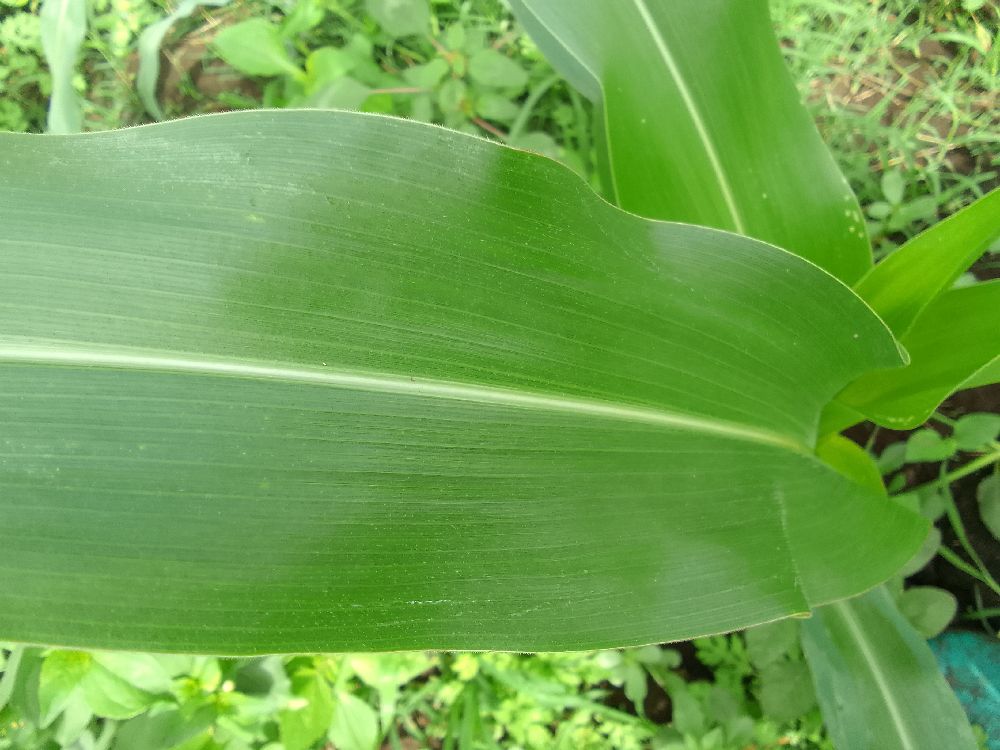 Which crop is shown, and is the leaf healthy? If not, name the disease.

maize, healthy
